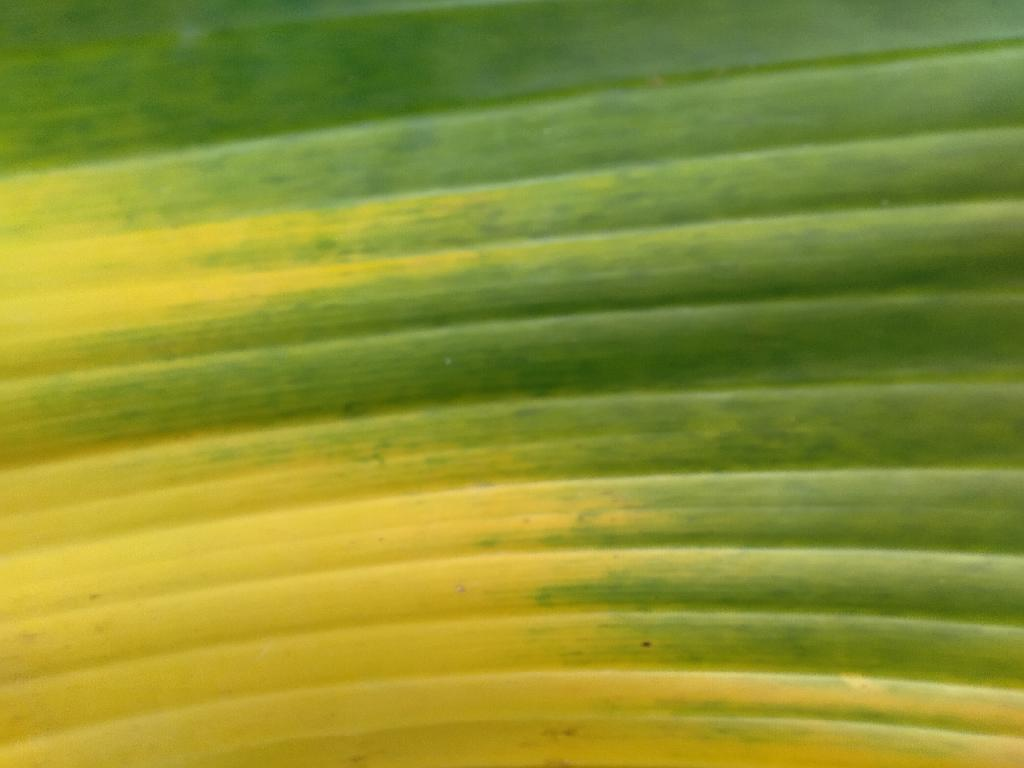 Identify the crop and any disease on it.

banana, fusarium wilt race 1
